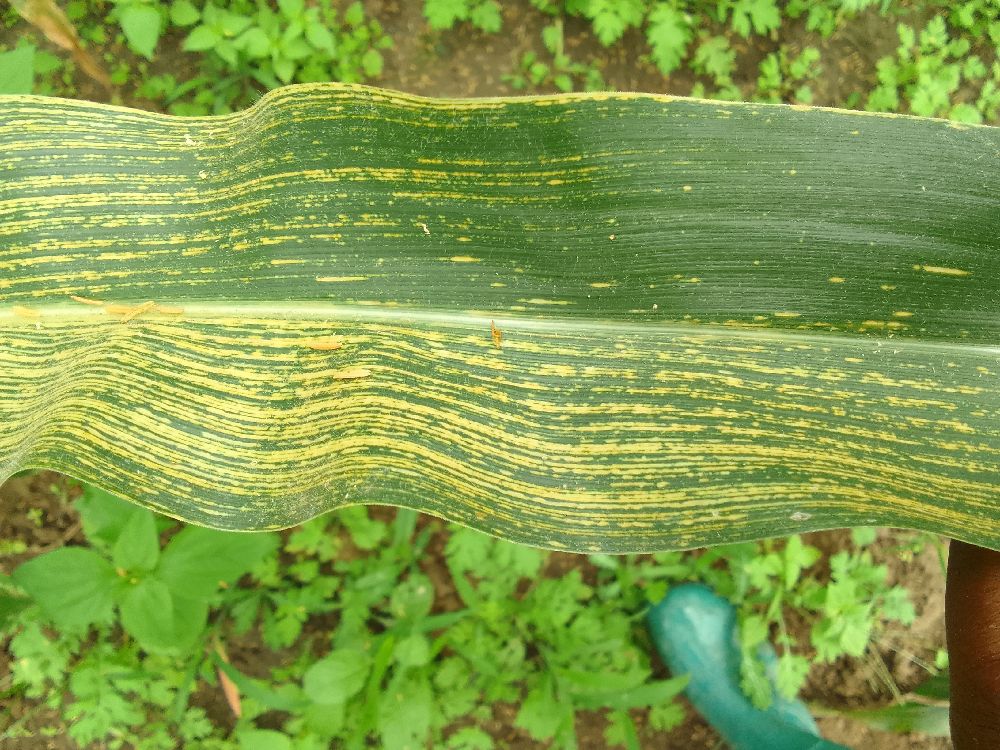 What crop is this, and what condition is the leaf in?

maize, maize streak virus
